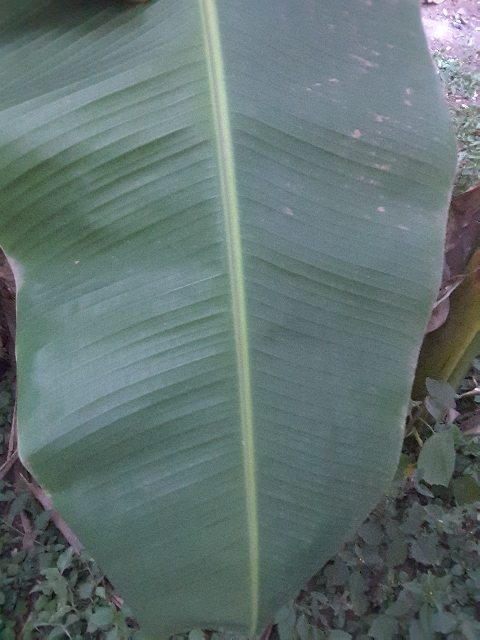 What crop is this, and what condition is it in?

banana, healthy
